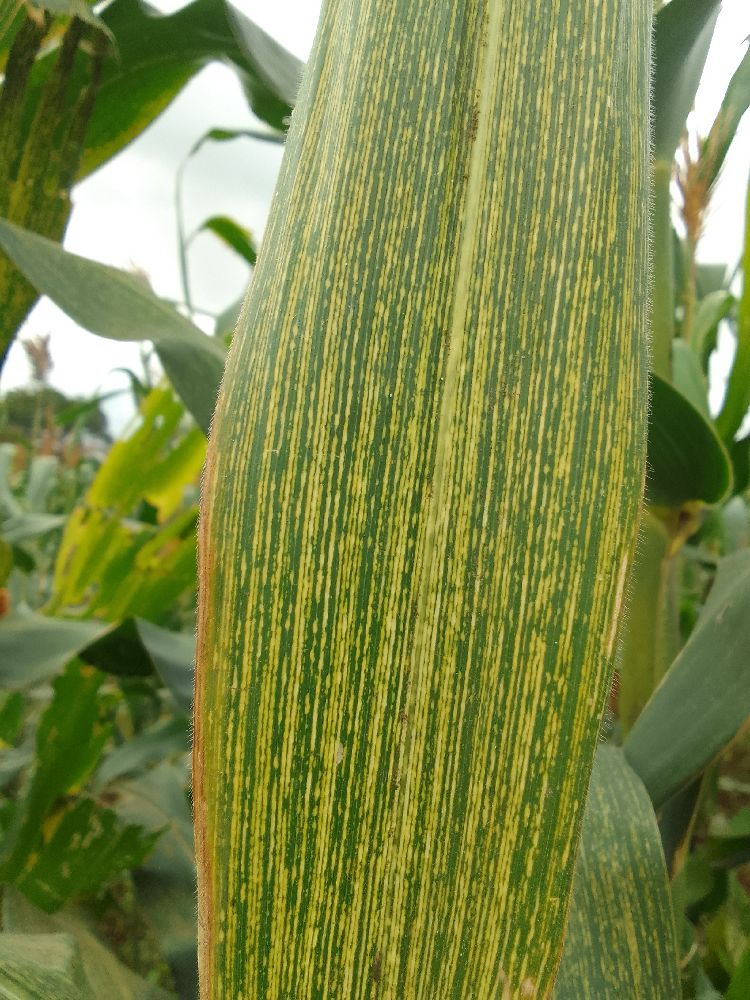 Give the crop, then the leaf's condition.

maize, maize streak virus
